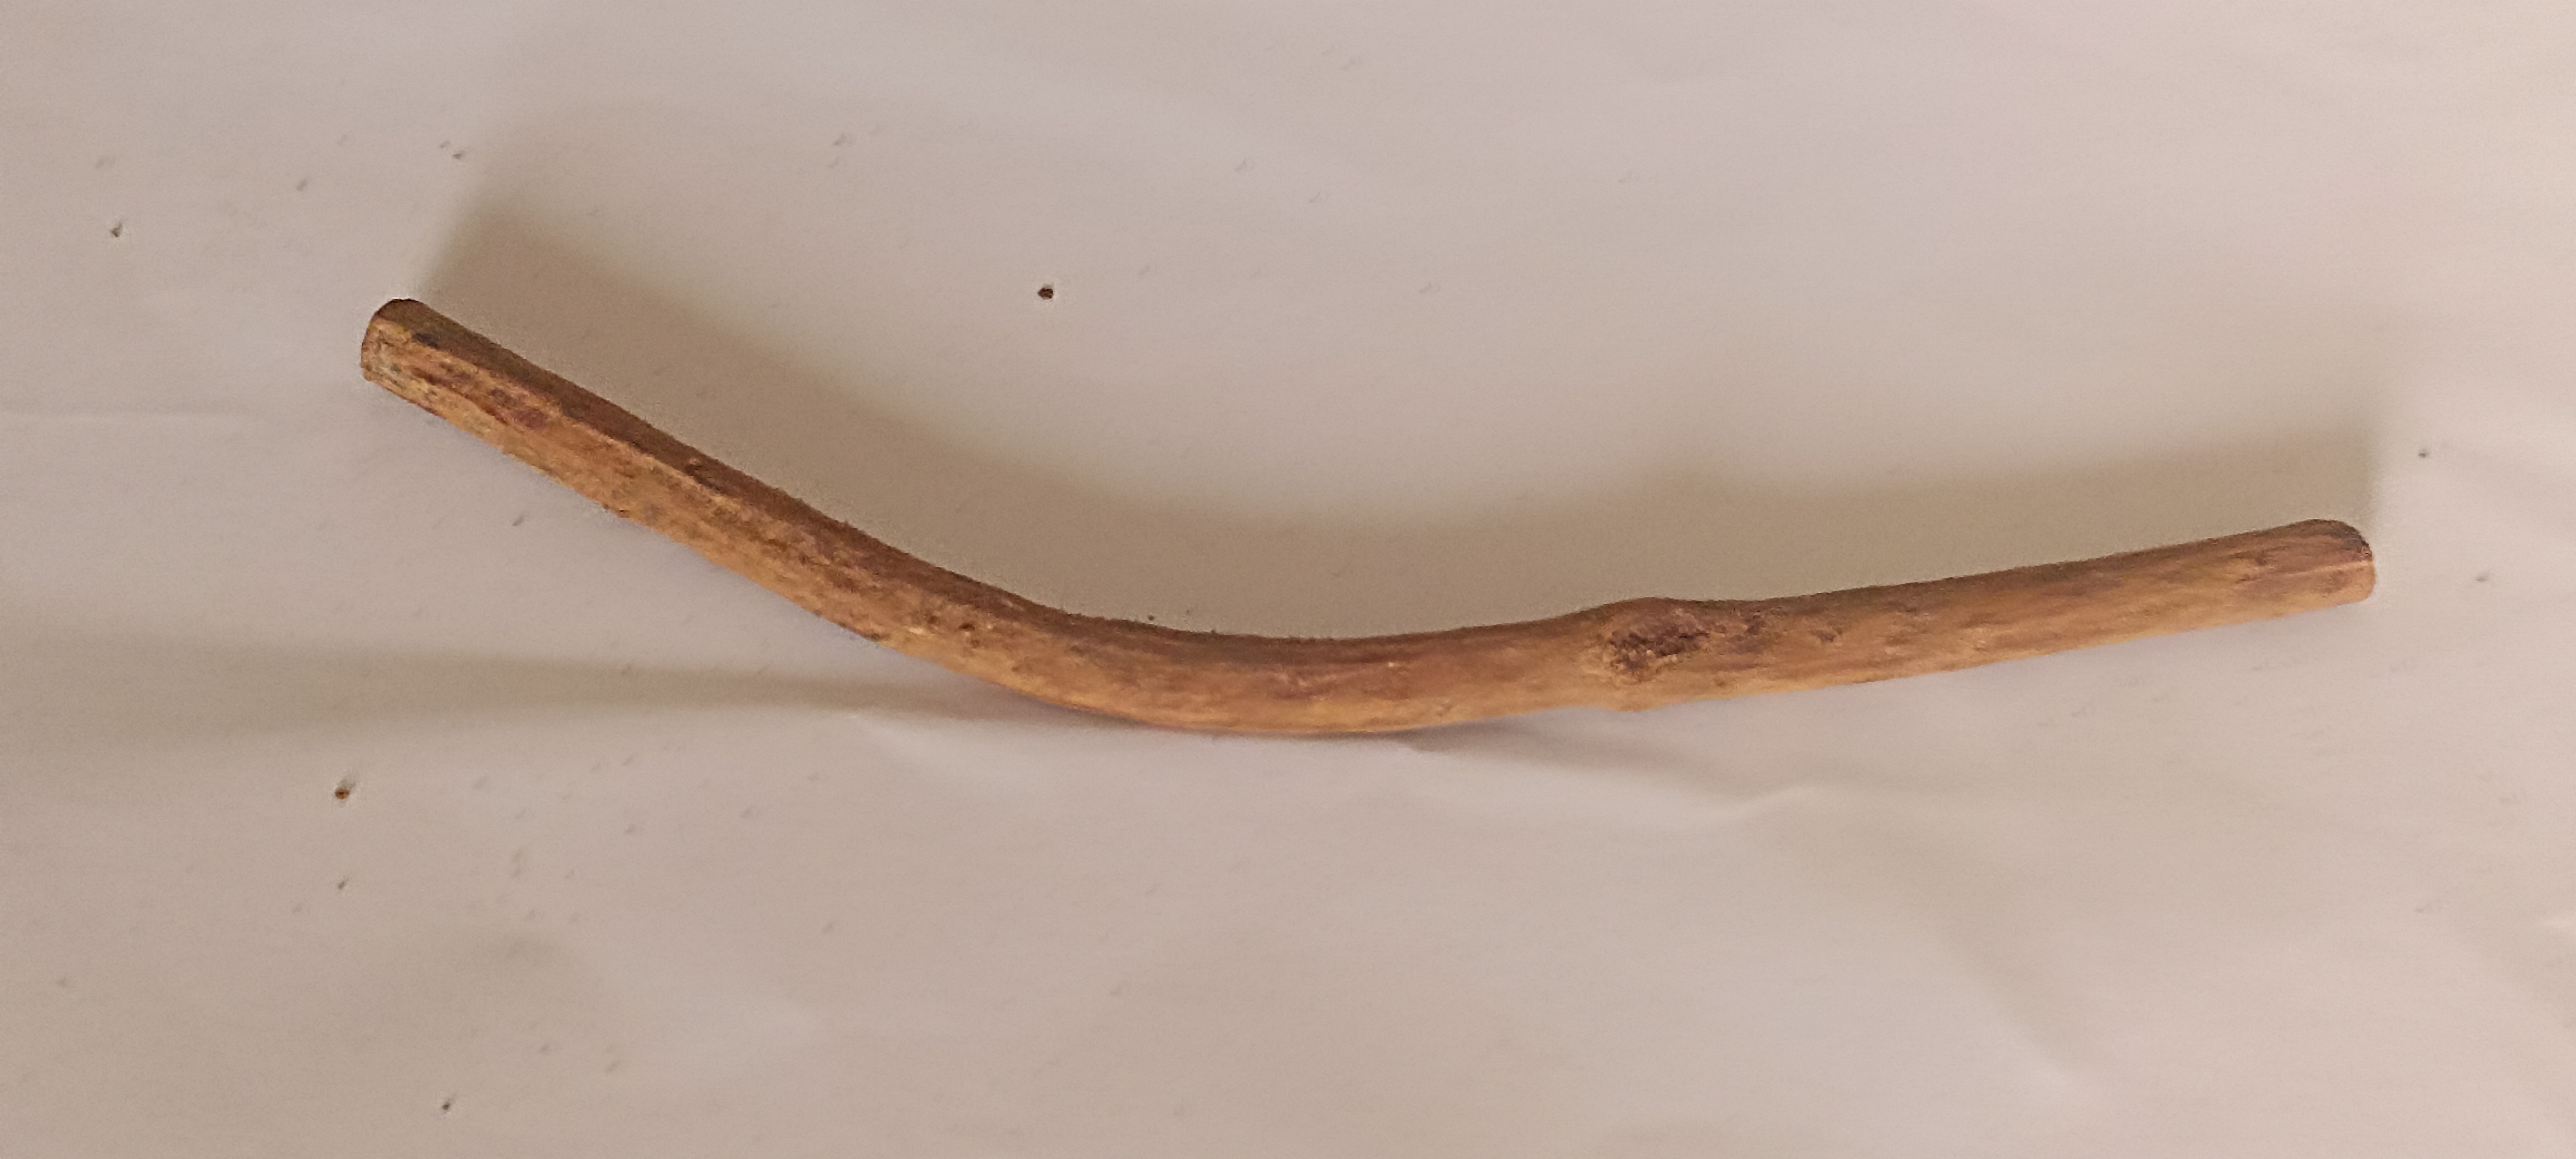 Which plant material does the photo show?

manjistha
